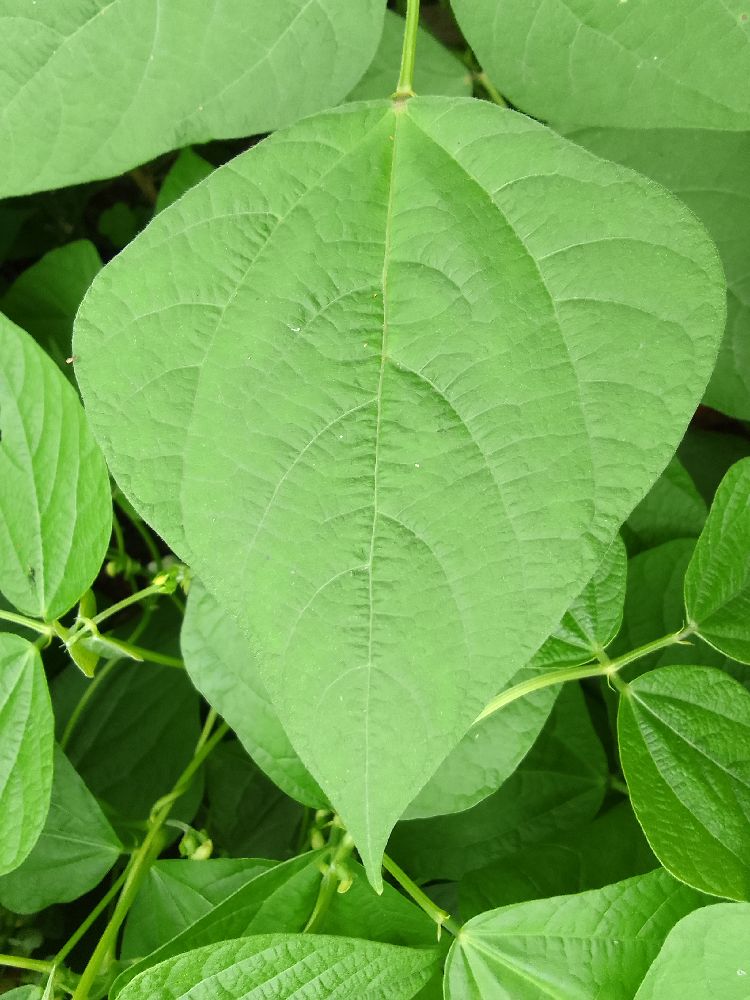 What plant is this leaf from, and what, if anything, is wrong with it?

common bean, healthy
